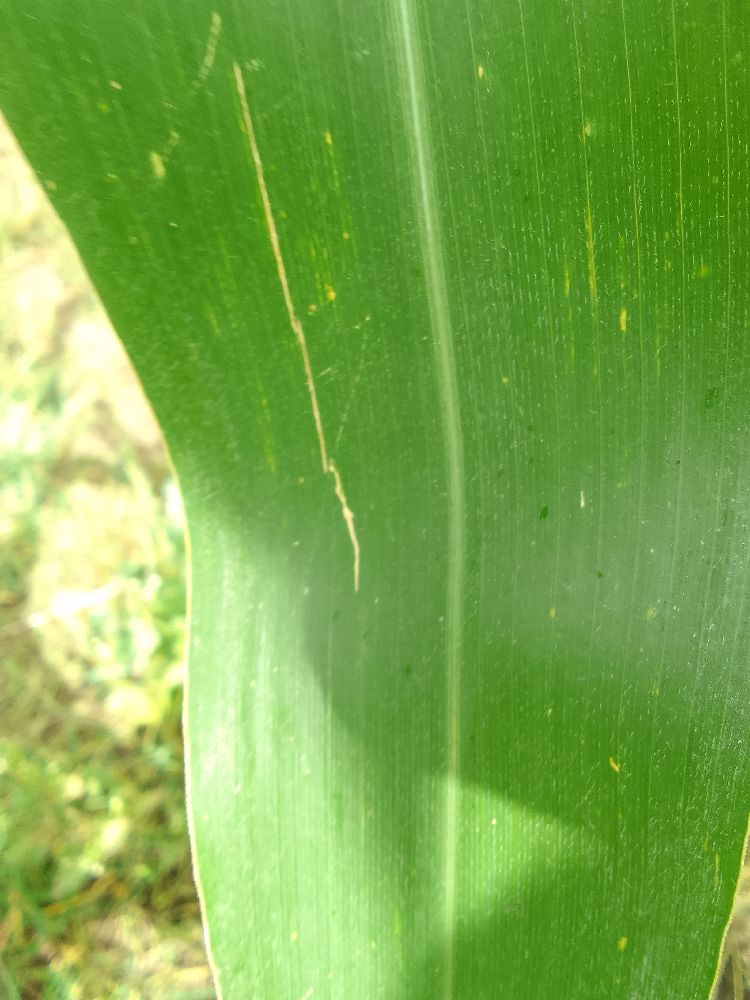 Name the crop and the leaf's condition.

maize, healthy
